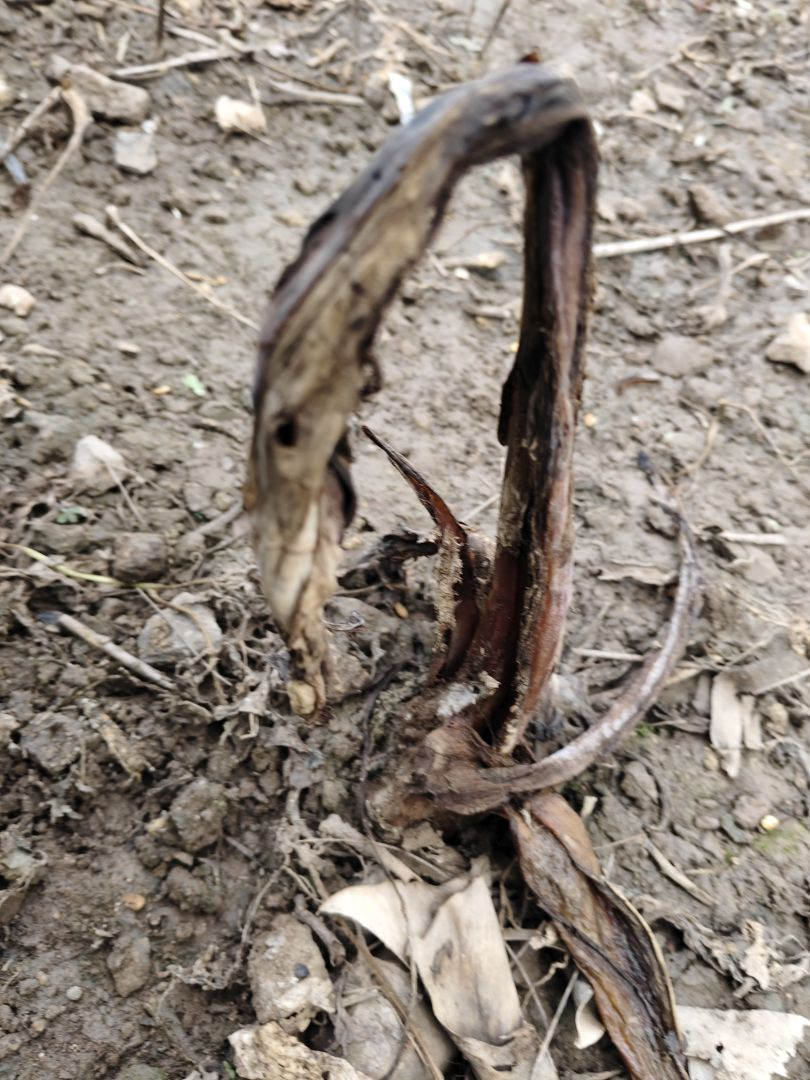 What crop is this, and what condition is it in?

taro, root rot
